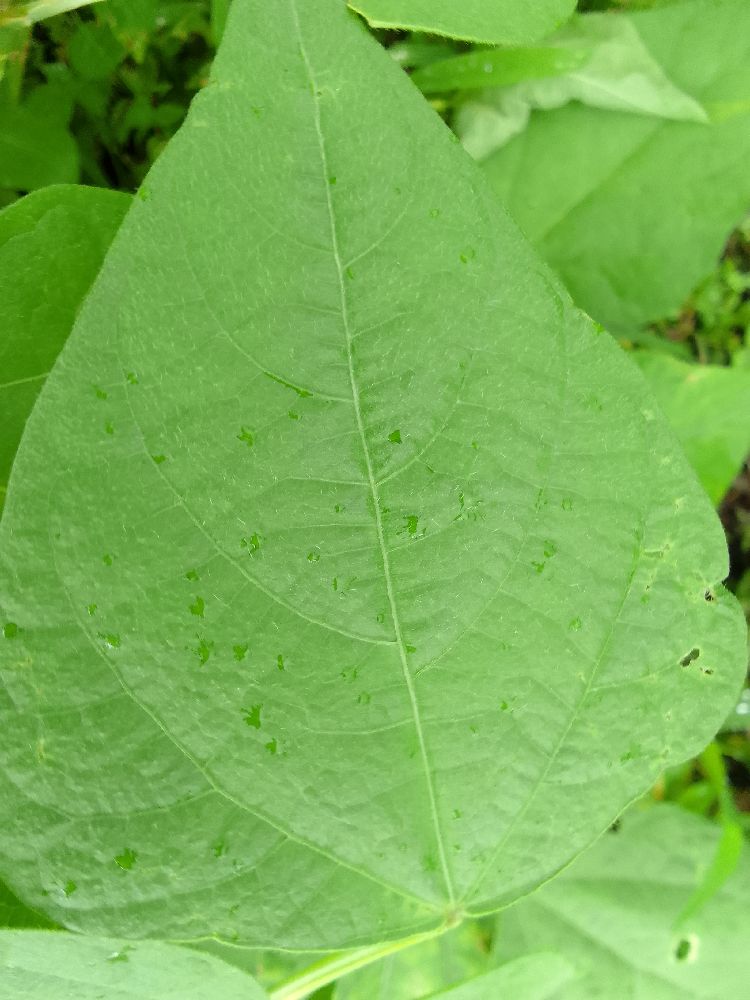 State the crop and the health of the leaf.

common bean, healthy
